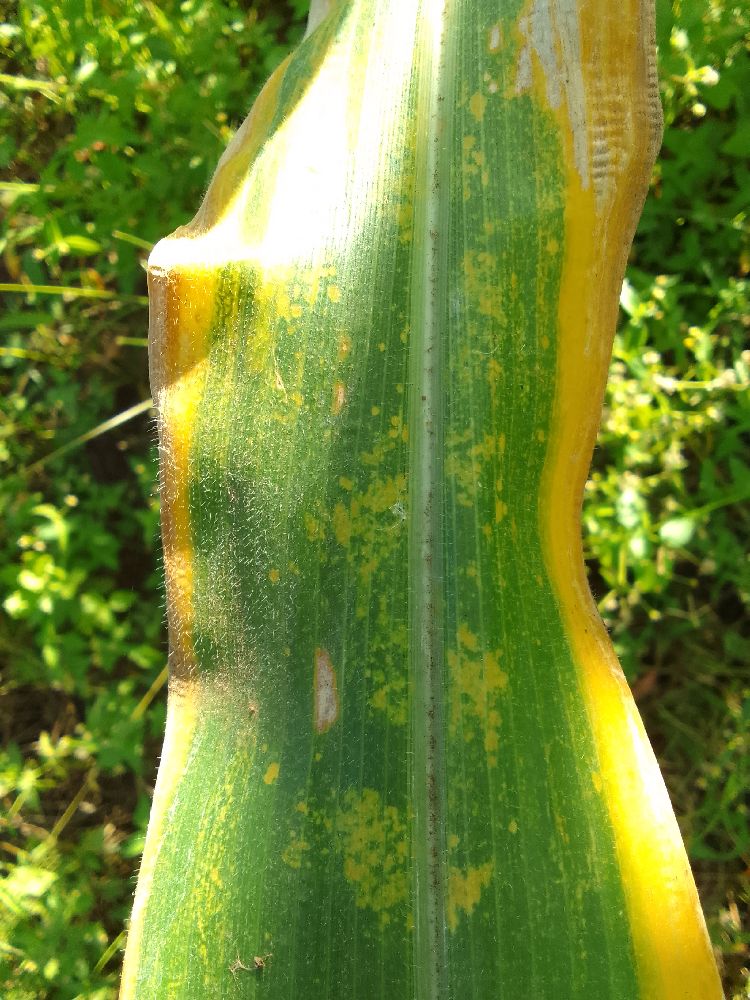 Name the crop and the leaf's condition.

maize, maize lethal necrosis
